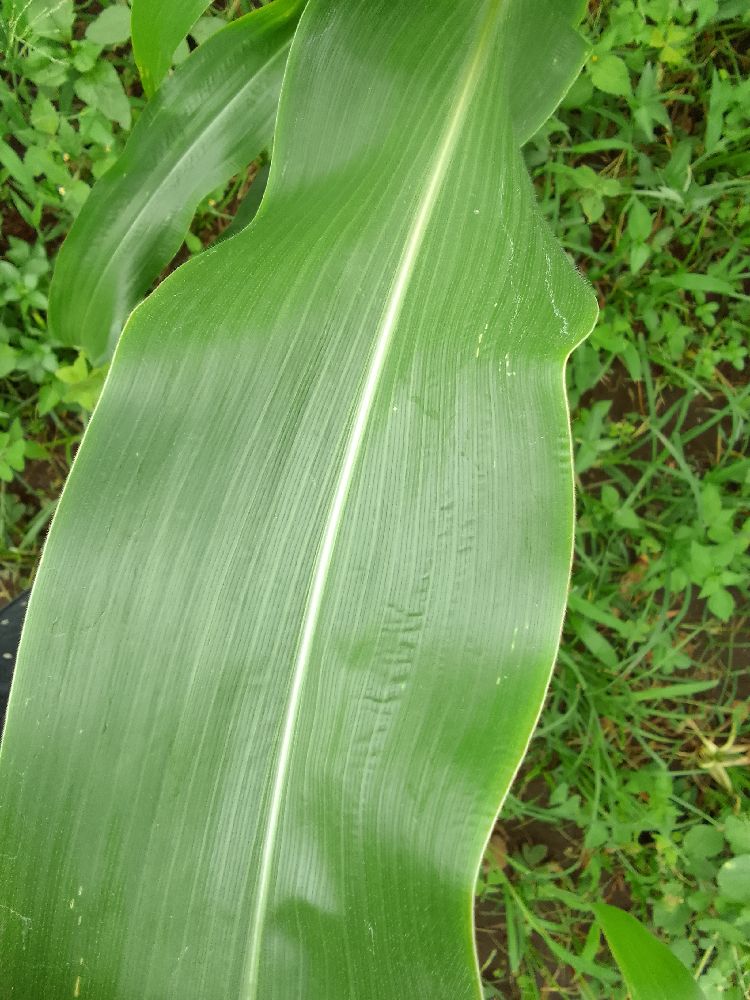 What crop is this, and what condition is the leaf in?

maize, healthy
